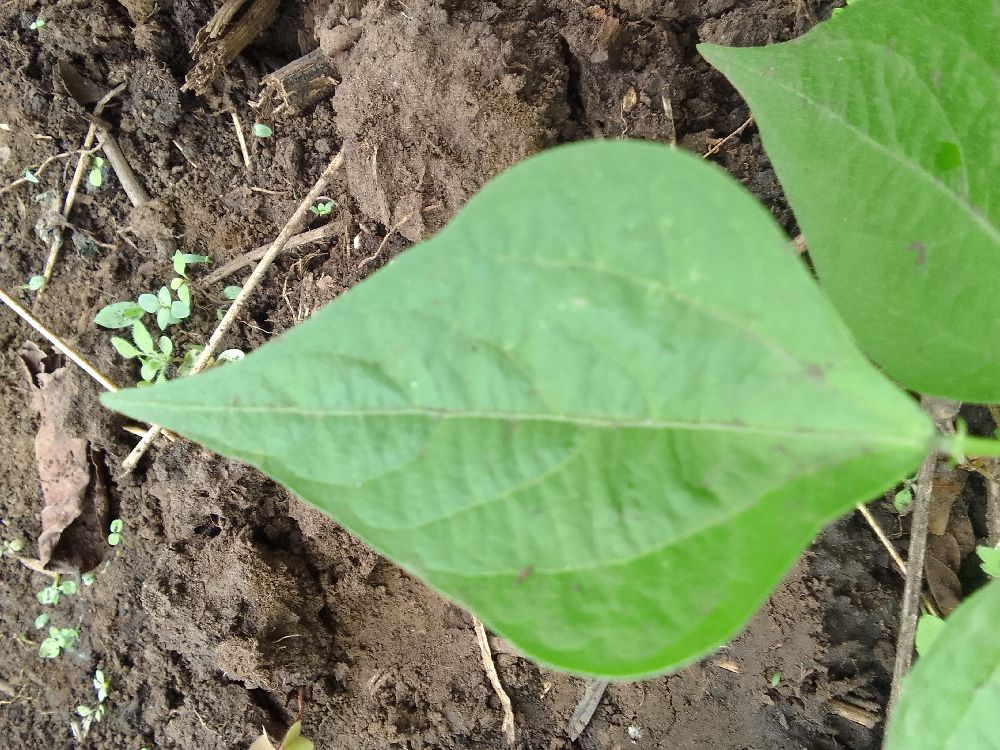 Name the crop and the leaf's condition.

common bean, healthy
